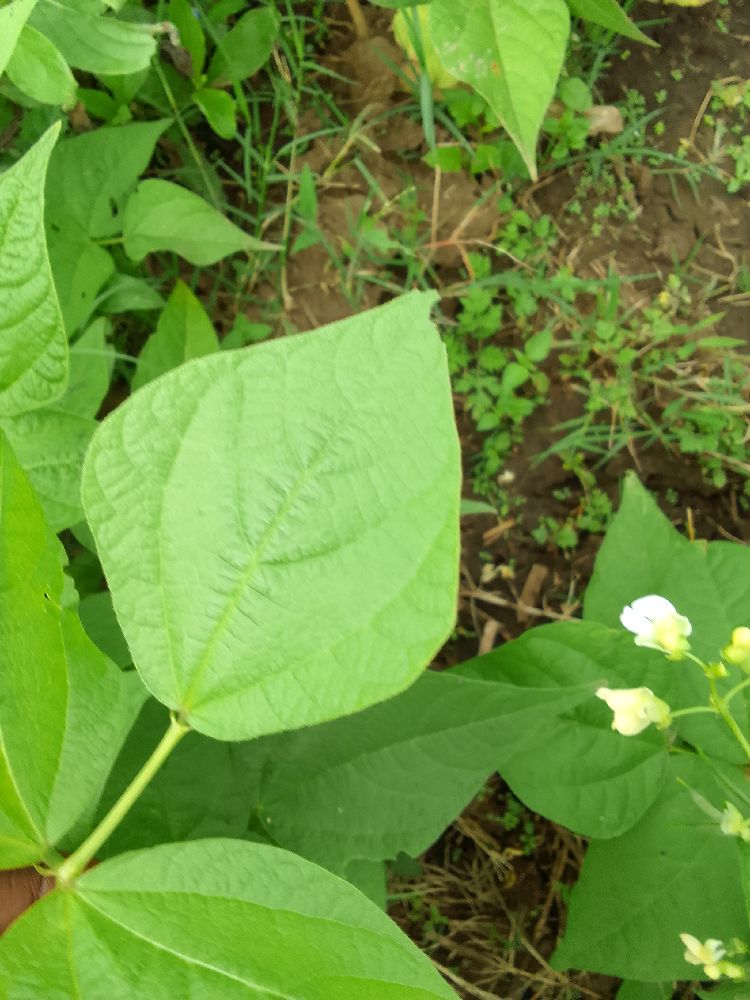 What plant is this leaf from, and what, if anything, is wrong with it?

common bean, healthy
